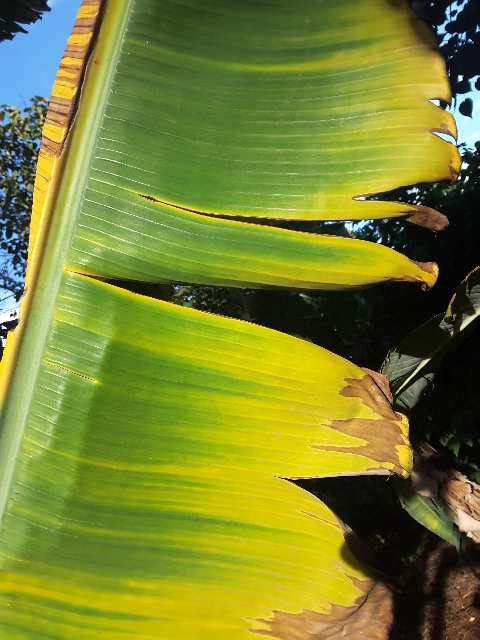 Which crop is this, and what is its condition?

banana, fusarium wilt race 1
